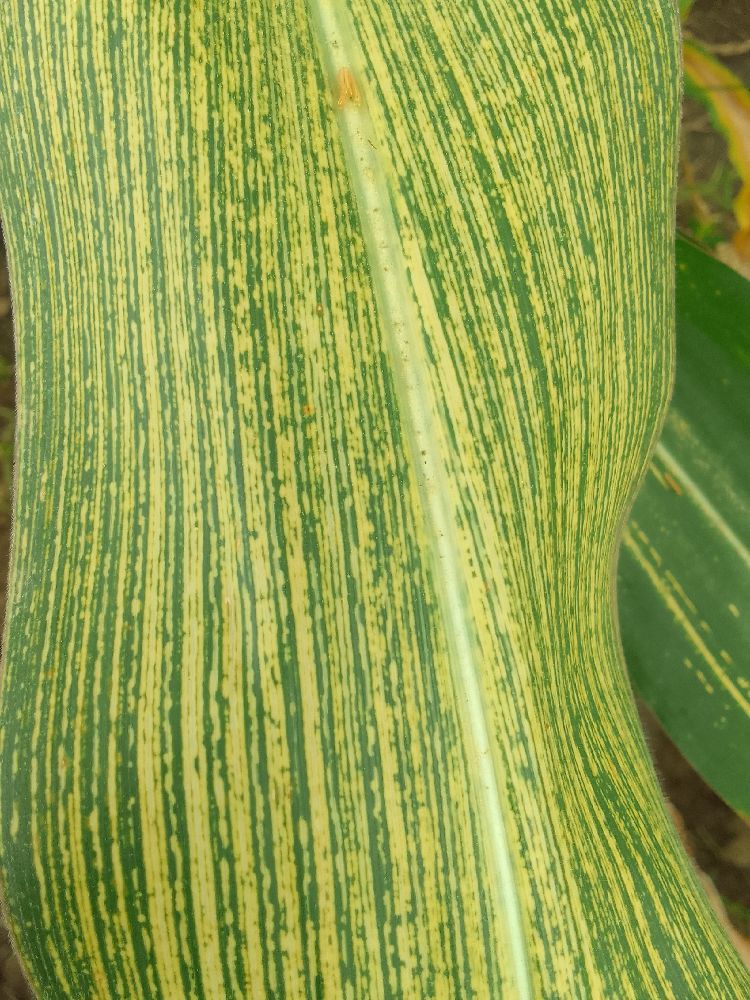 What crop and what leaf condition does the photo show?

maize, maize streak virus
